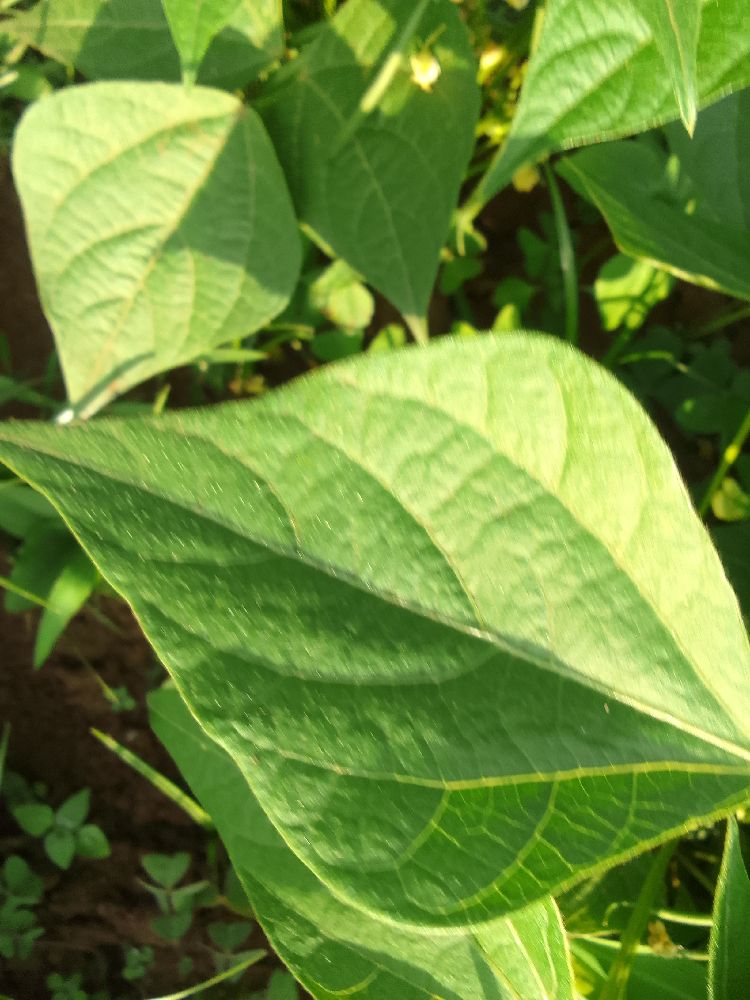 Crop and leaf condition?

common bean, healthy
